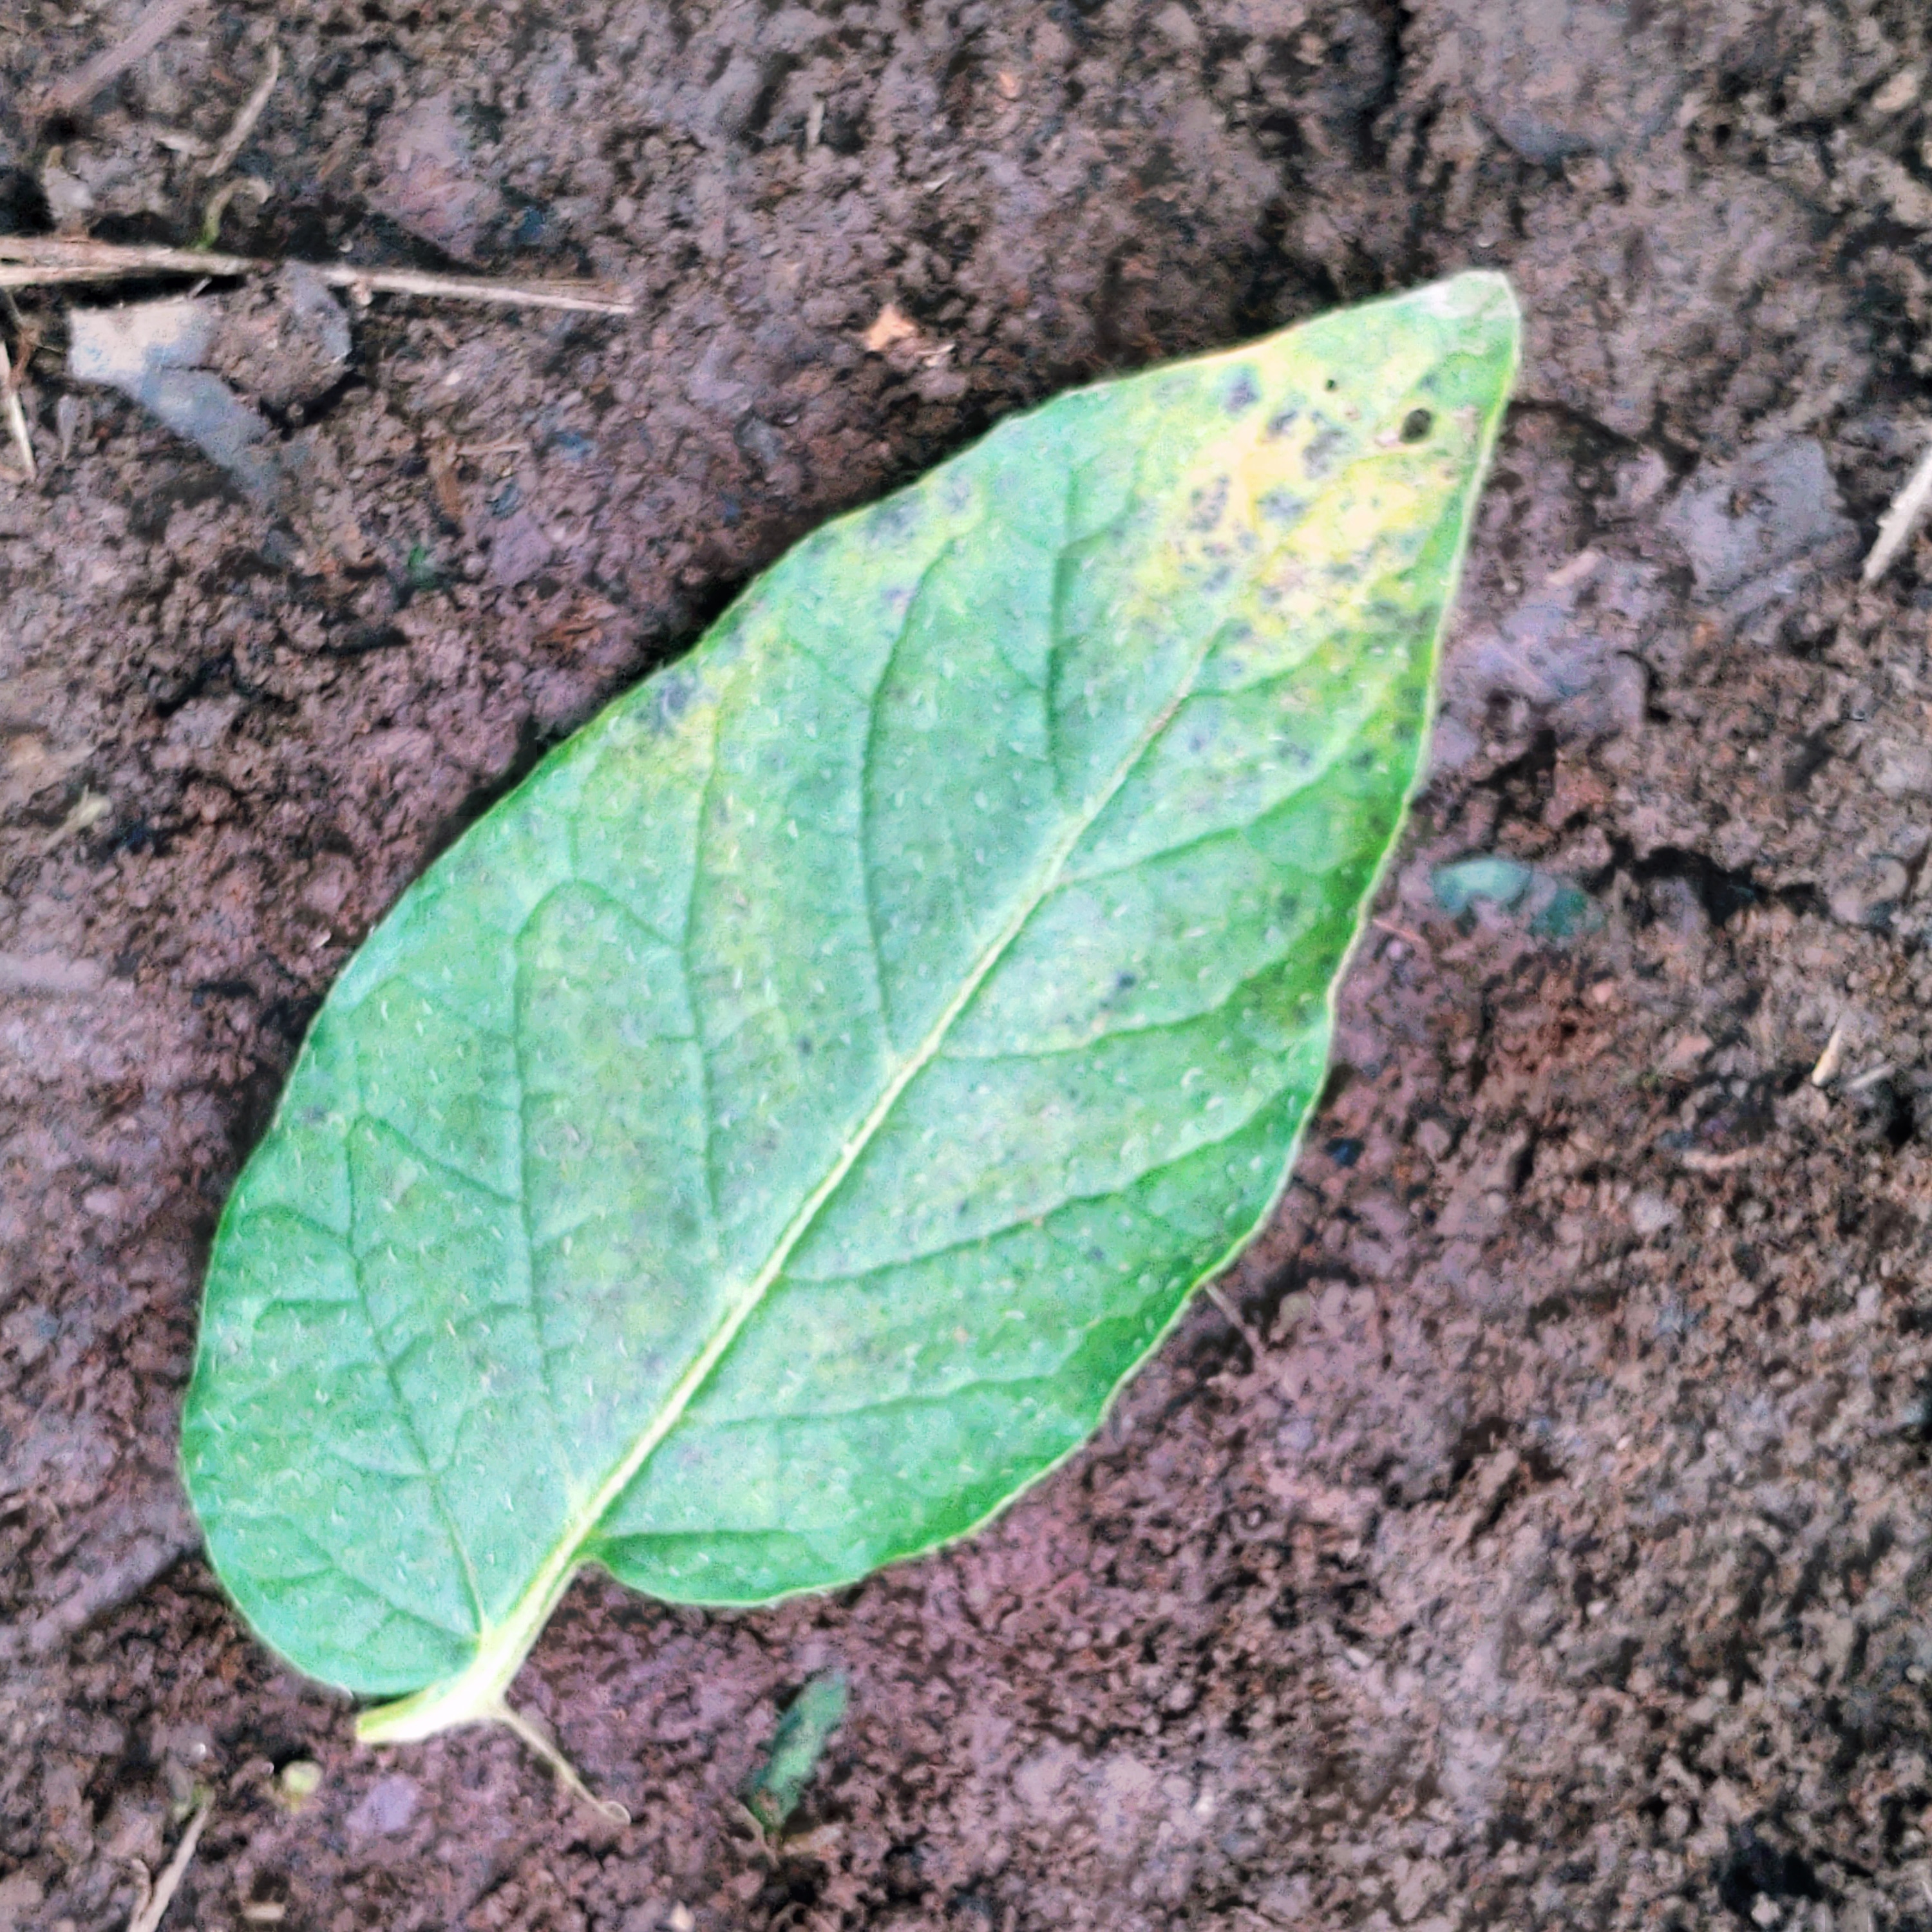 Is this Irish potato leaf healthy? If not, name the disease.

late blight
